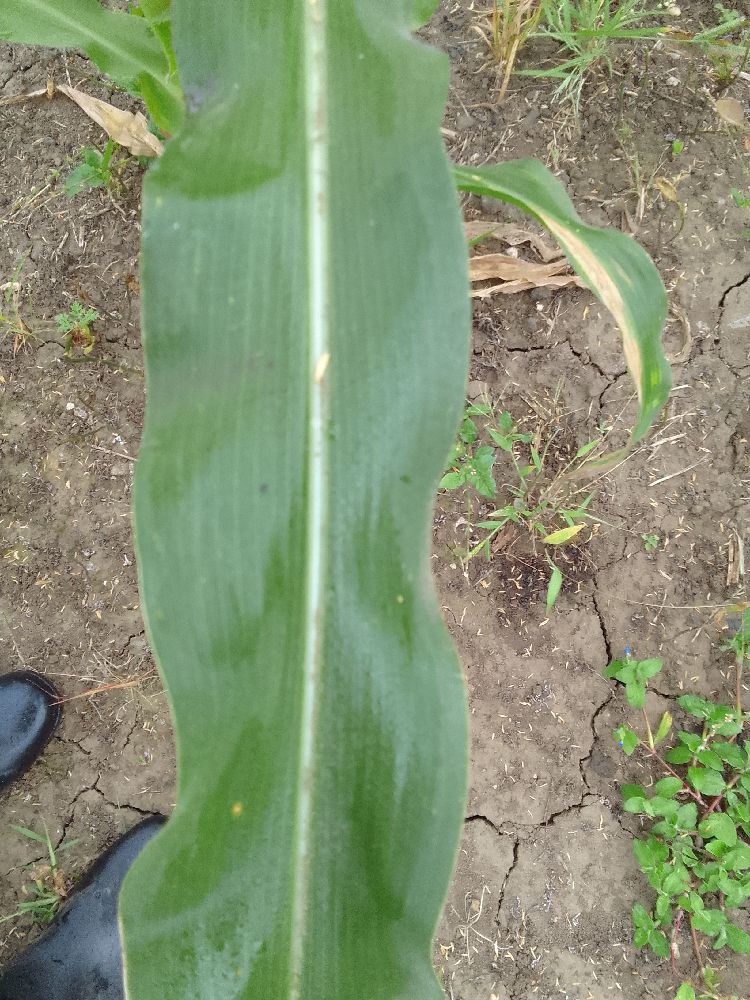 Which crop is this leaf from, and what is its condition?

maize, healthy
